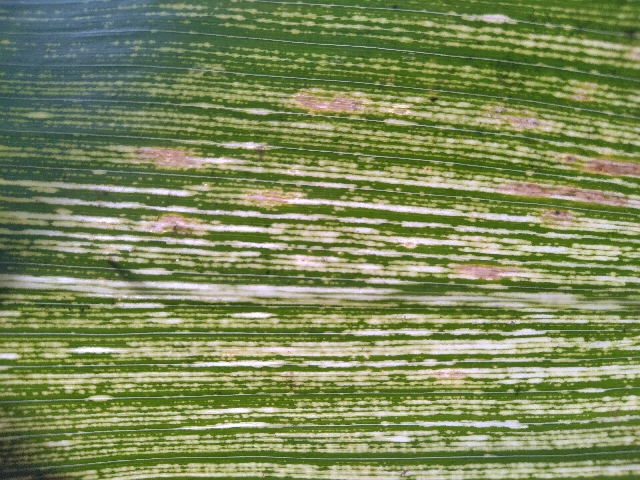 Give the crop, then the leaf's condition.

maize, maize streak virus
